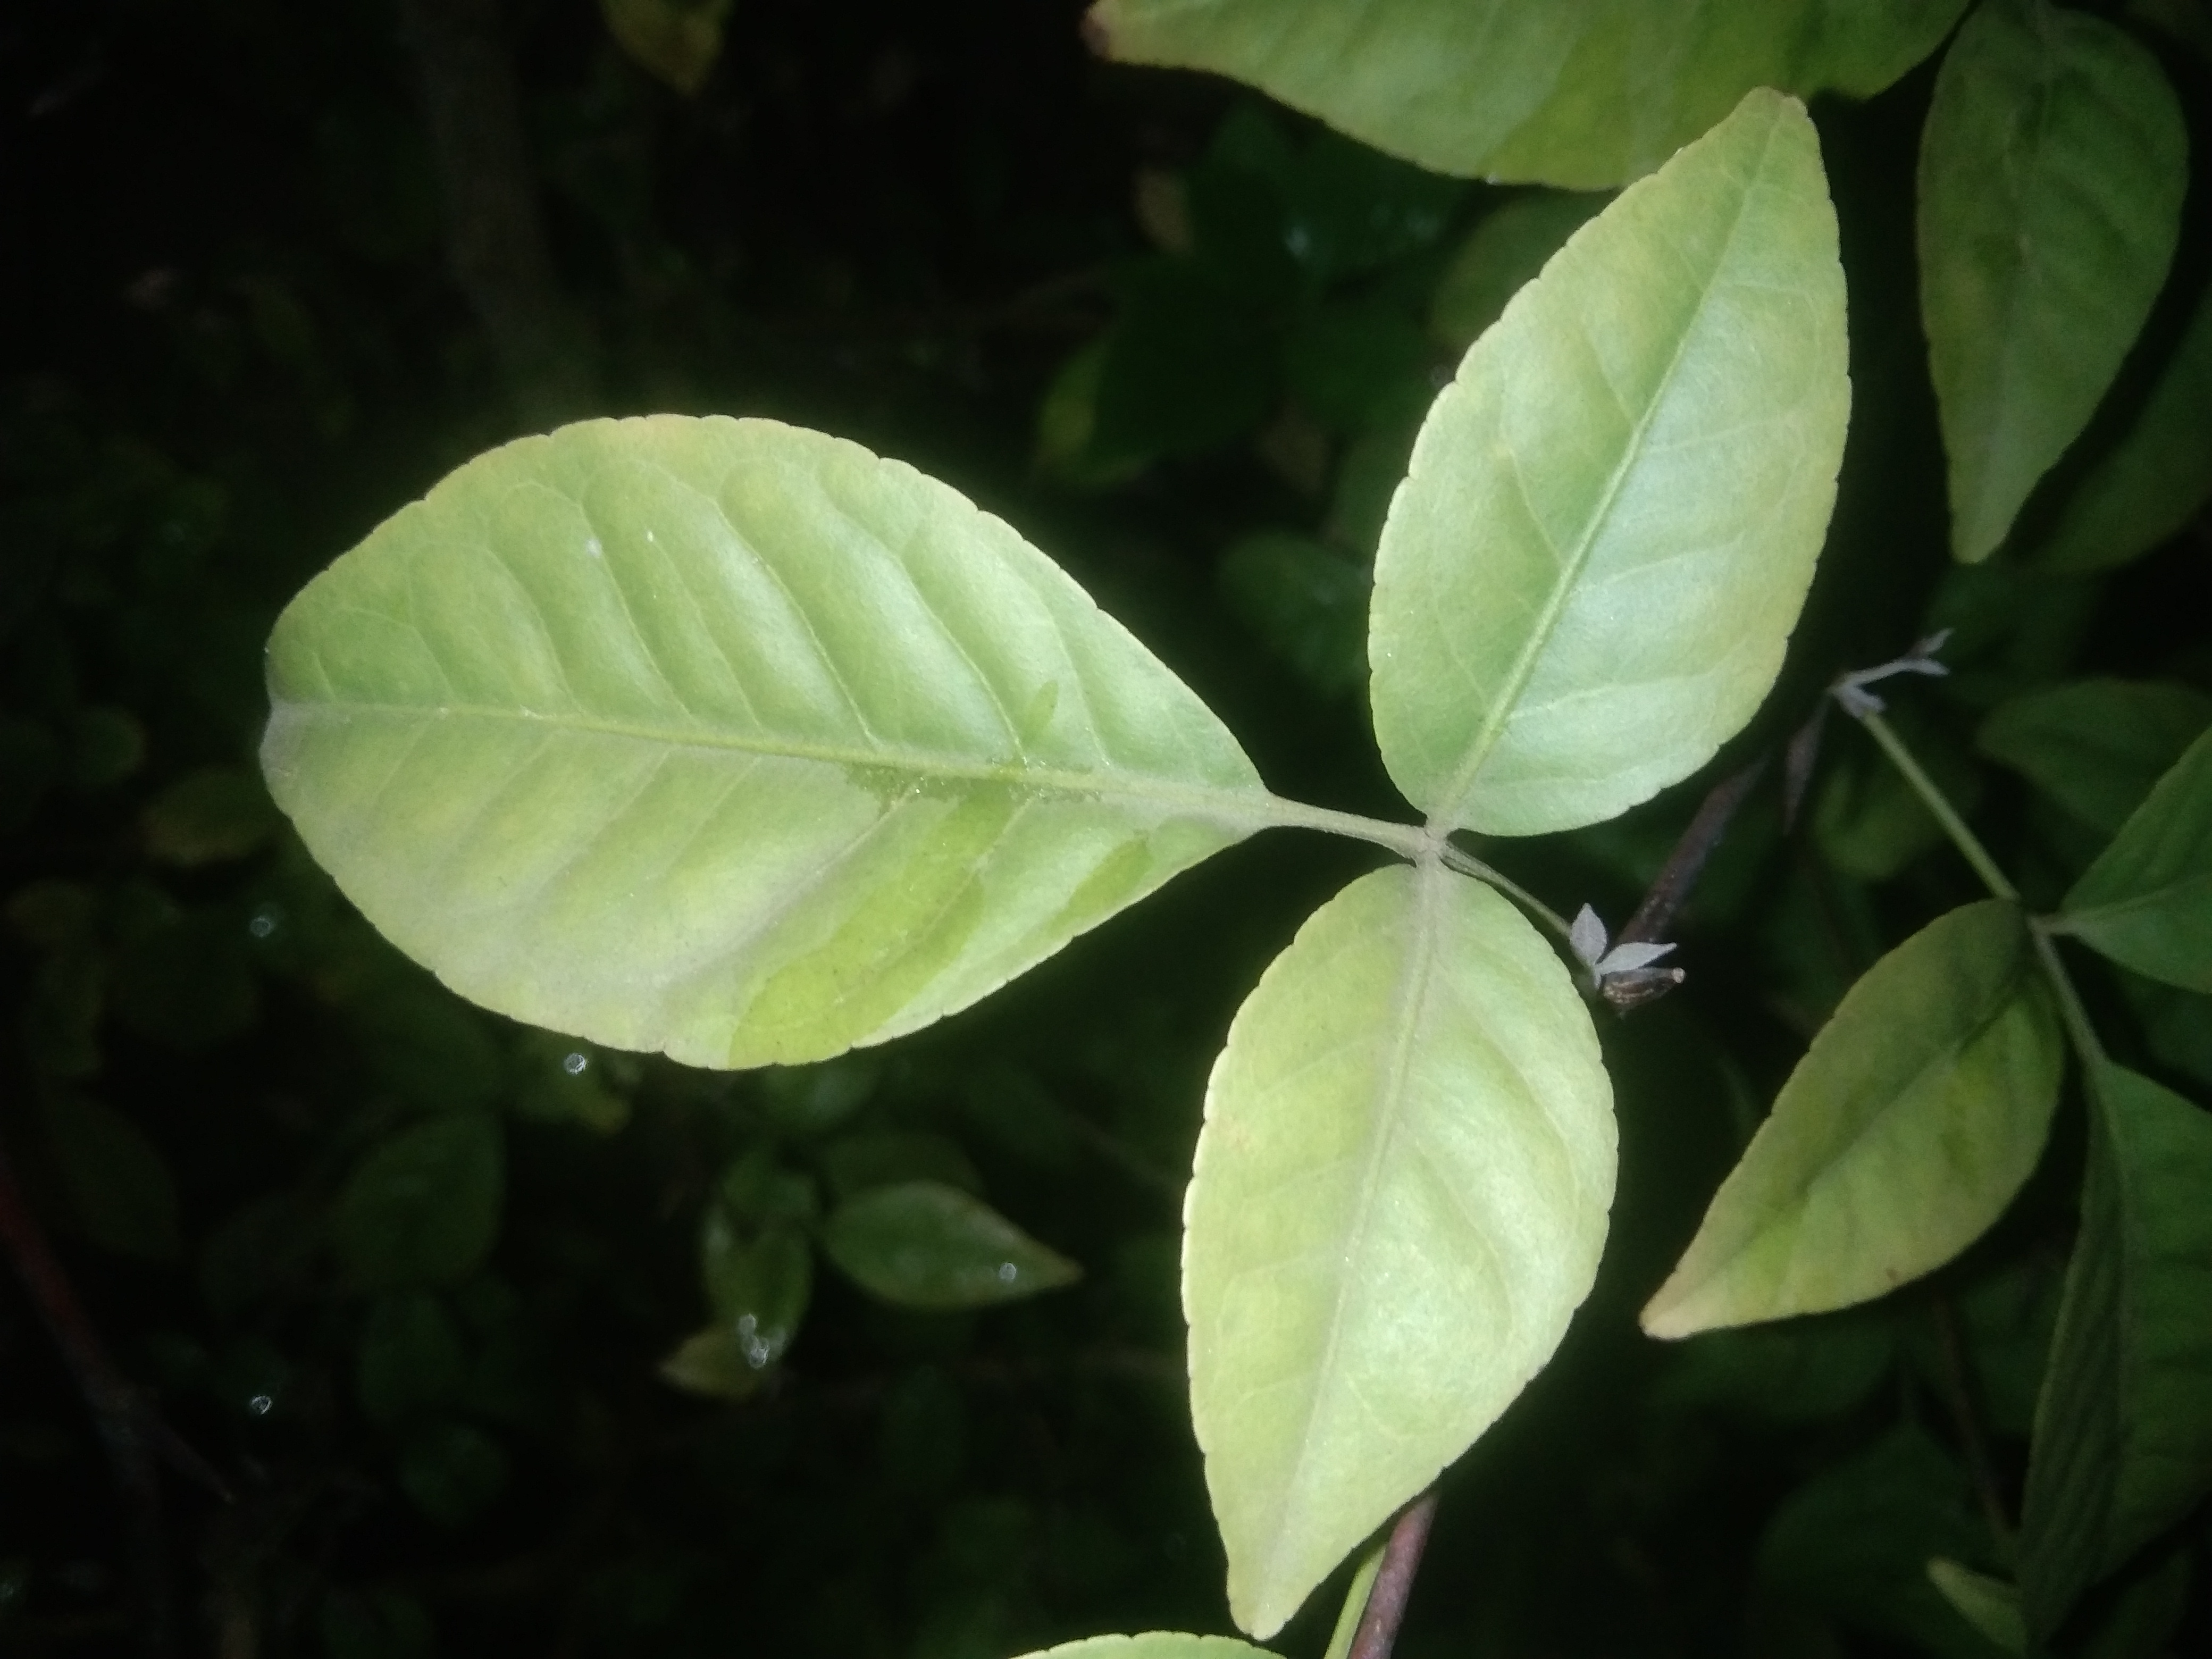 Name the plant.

wood apple
